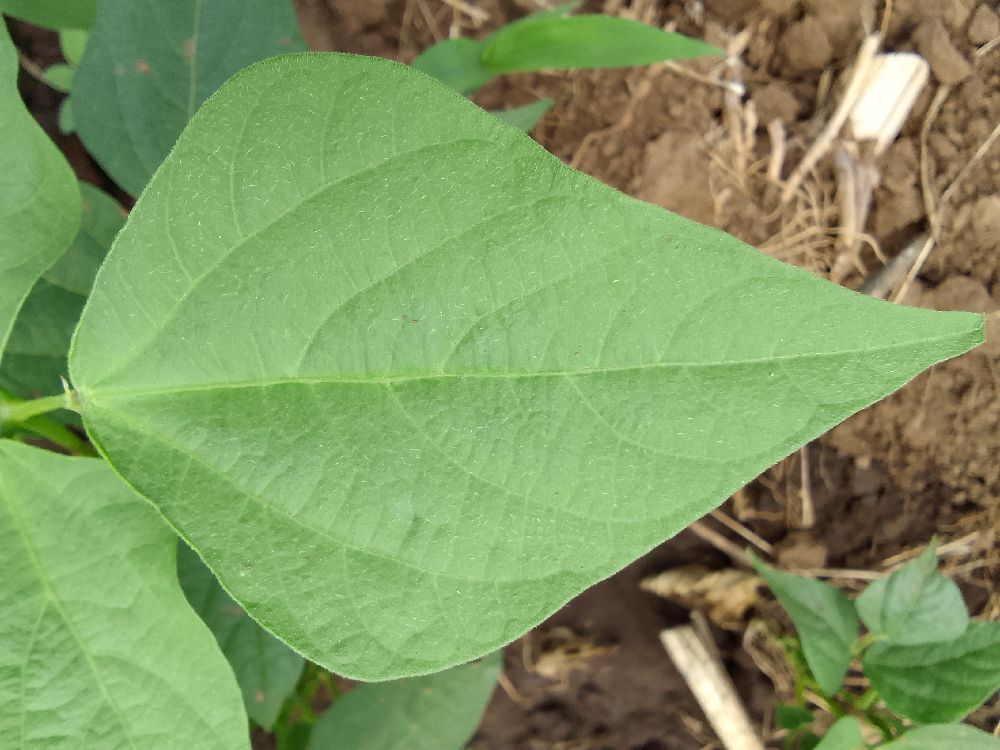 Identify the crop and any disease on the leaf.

common bean, healthy
